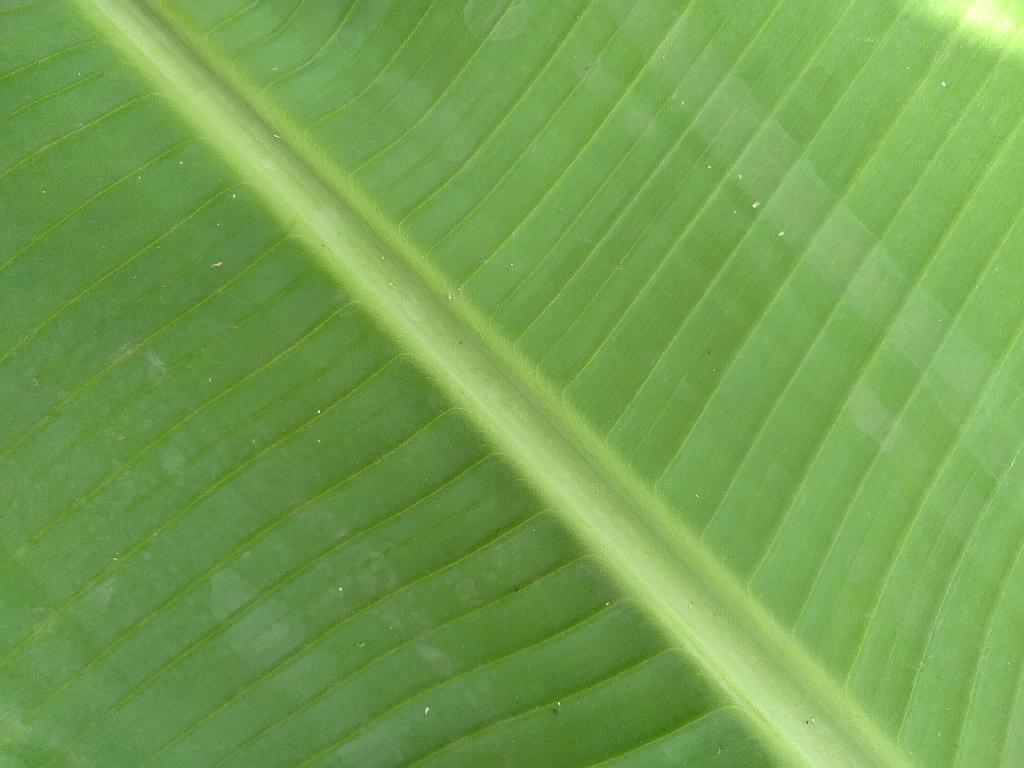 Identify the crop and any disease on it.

banana, healthy
